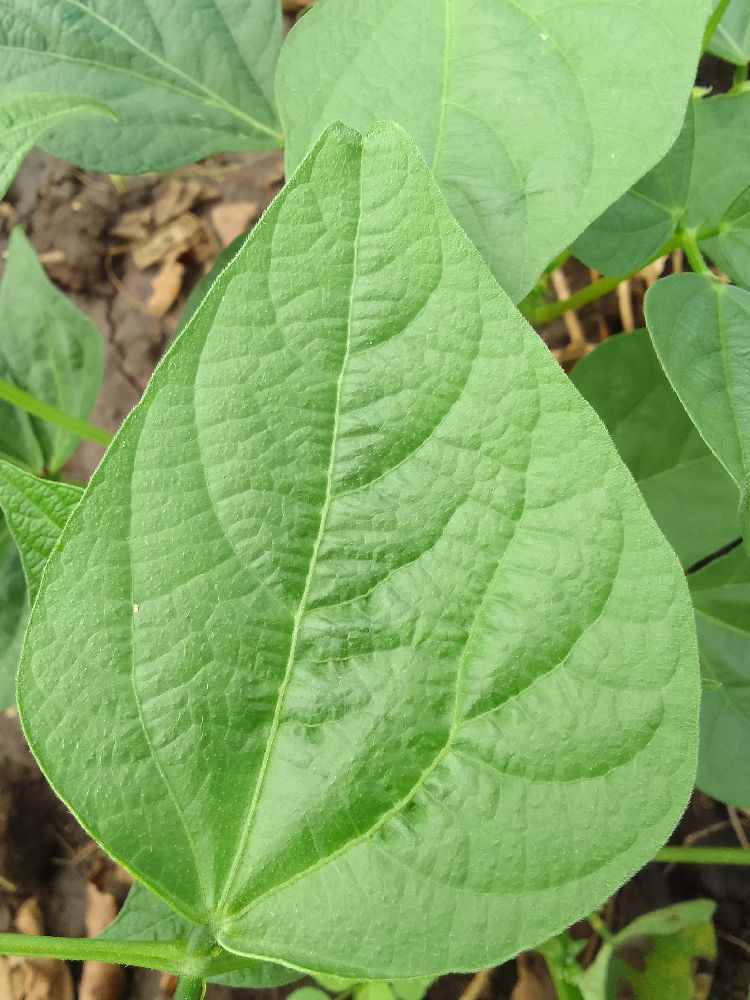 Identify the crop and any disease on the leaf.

common bean, healthy
